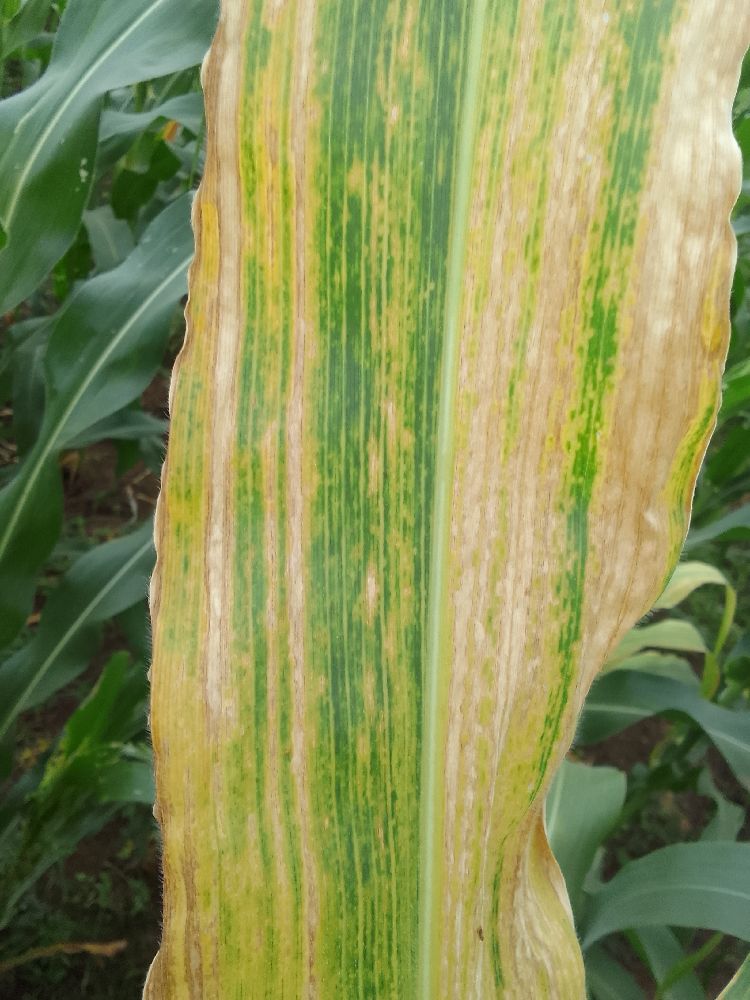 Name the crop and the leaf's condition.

maize, maize lethal necrosis
